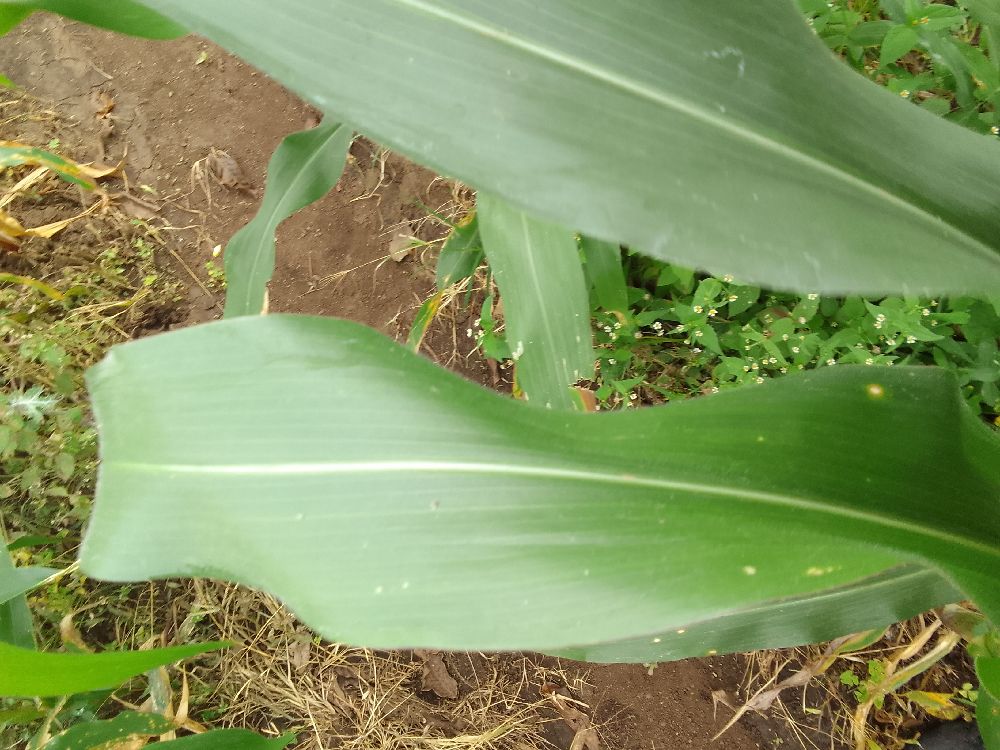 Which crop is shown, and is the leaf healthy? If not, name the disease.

maize, healthy
